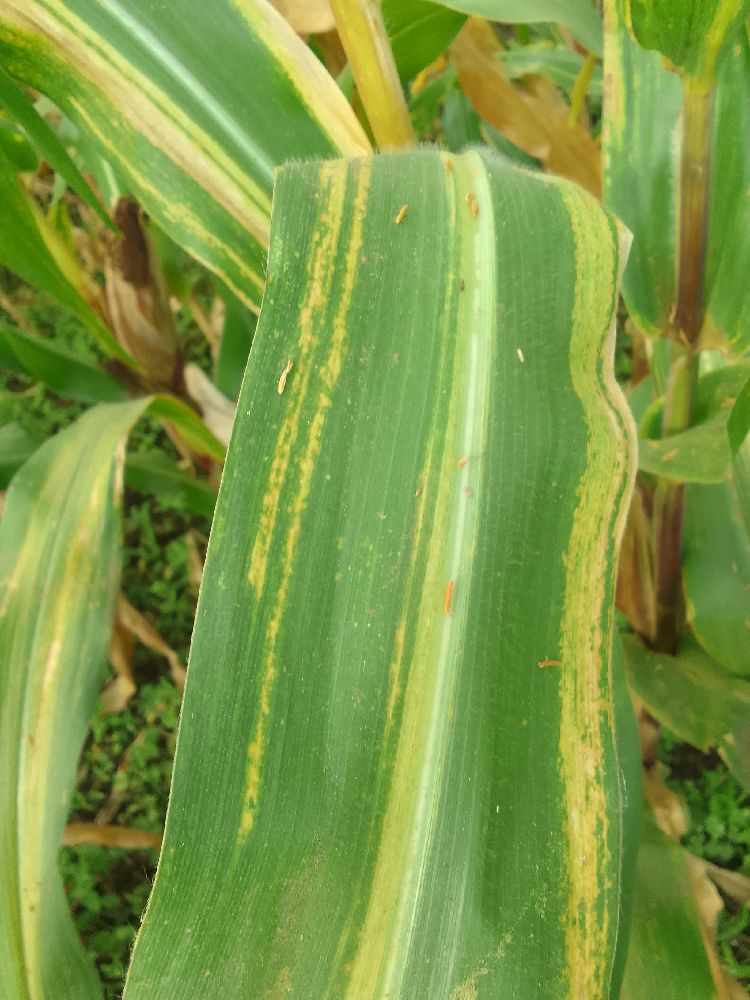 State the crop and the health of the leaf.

maize, maize lethal necrosis
